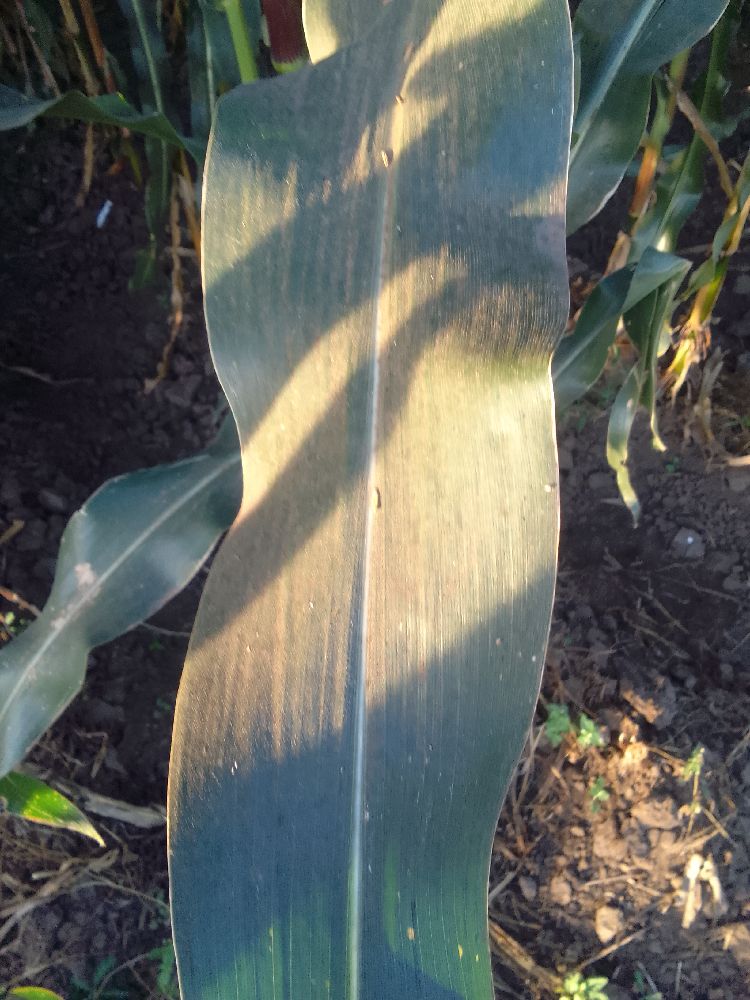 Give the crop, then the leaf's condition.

maize, healthy
